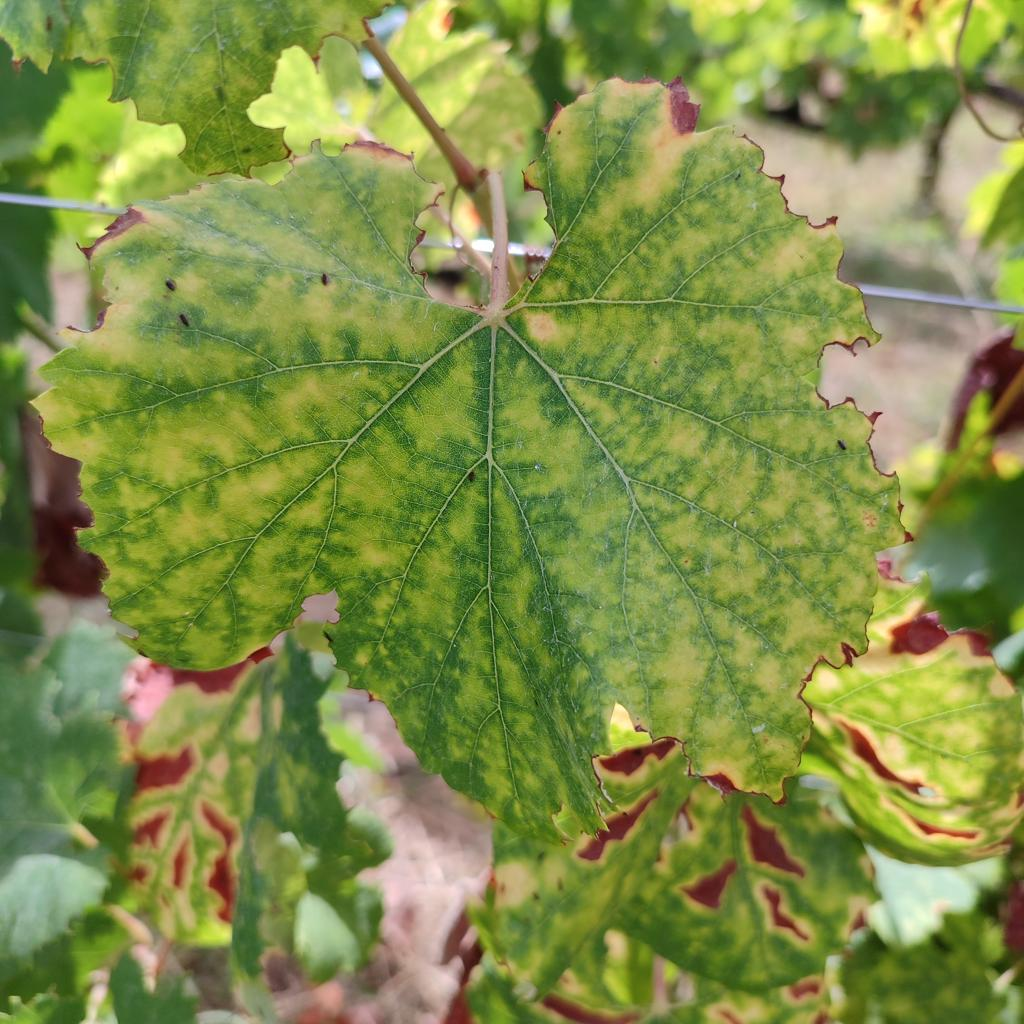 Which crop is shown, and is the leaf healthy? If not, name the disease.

grapevine, esca complex
